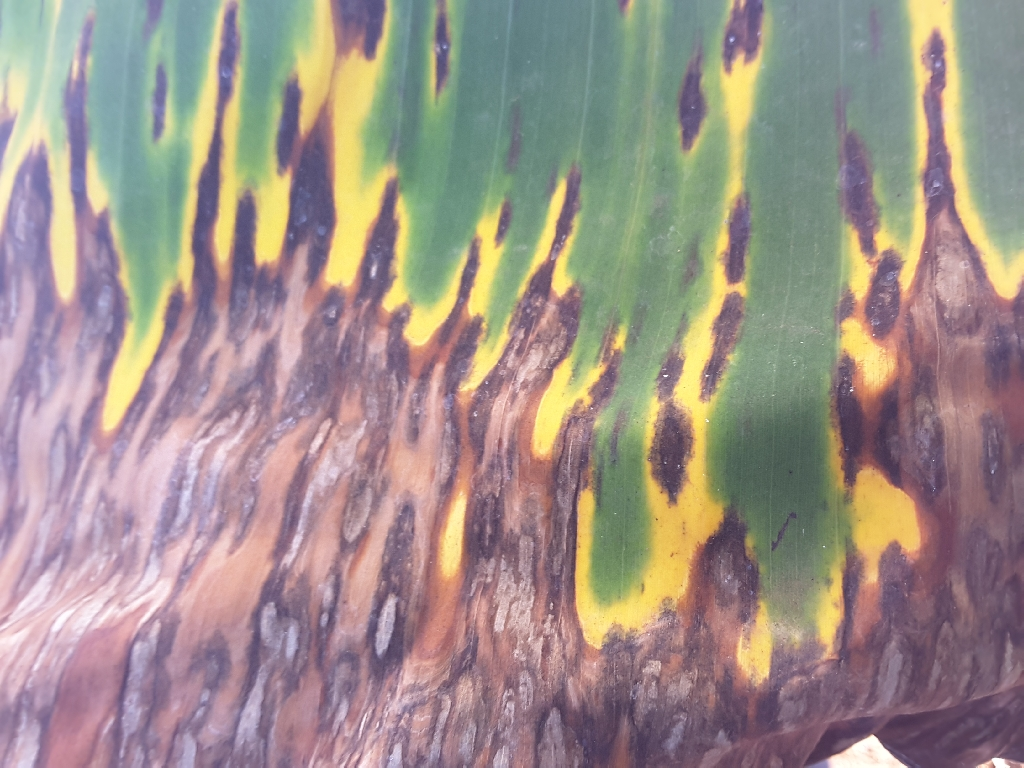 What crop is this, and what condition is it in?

banana, black sigatoka
